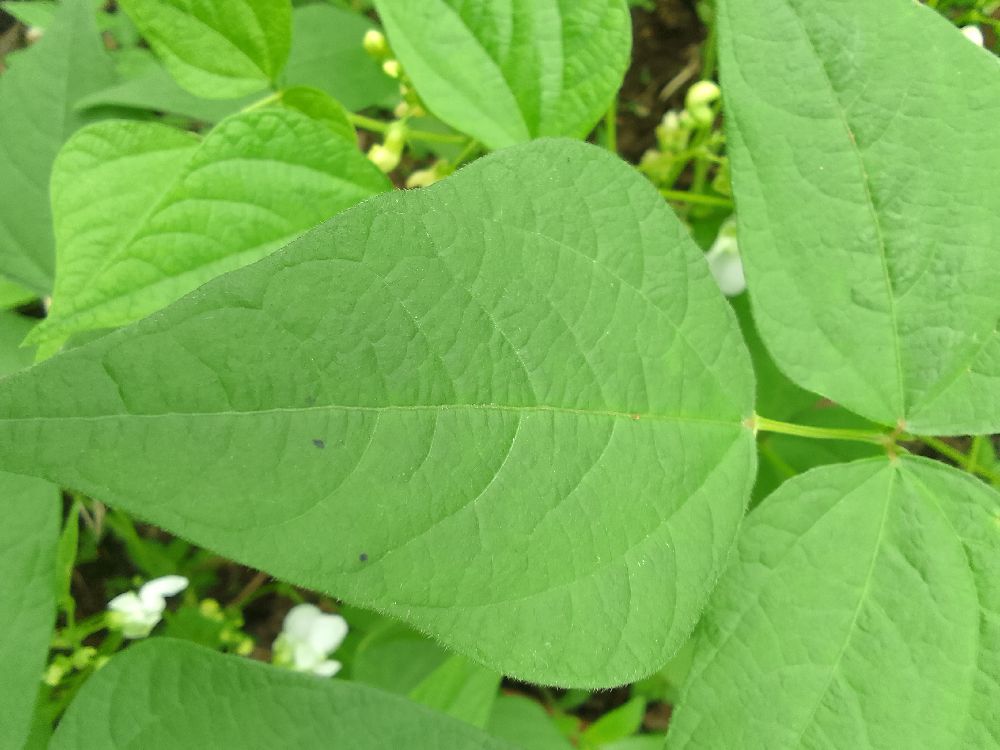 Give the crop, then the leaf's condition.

common bean, healthy
